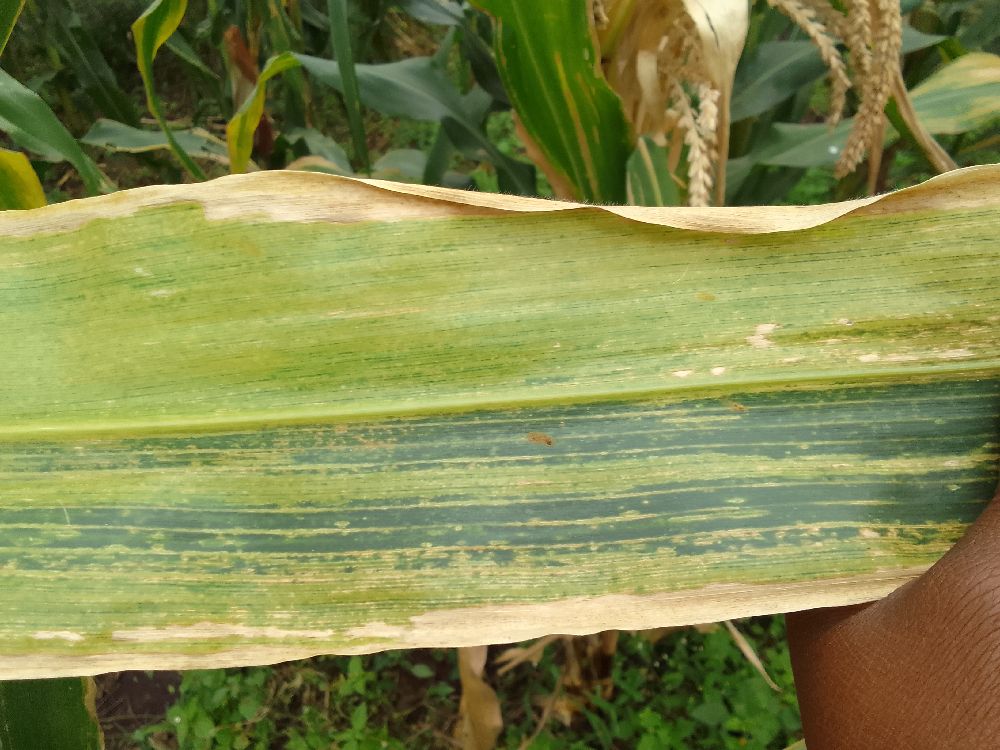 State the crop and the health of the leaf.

maize, maize lethal necrosis
